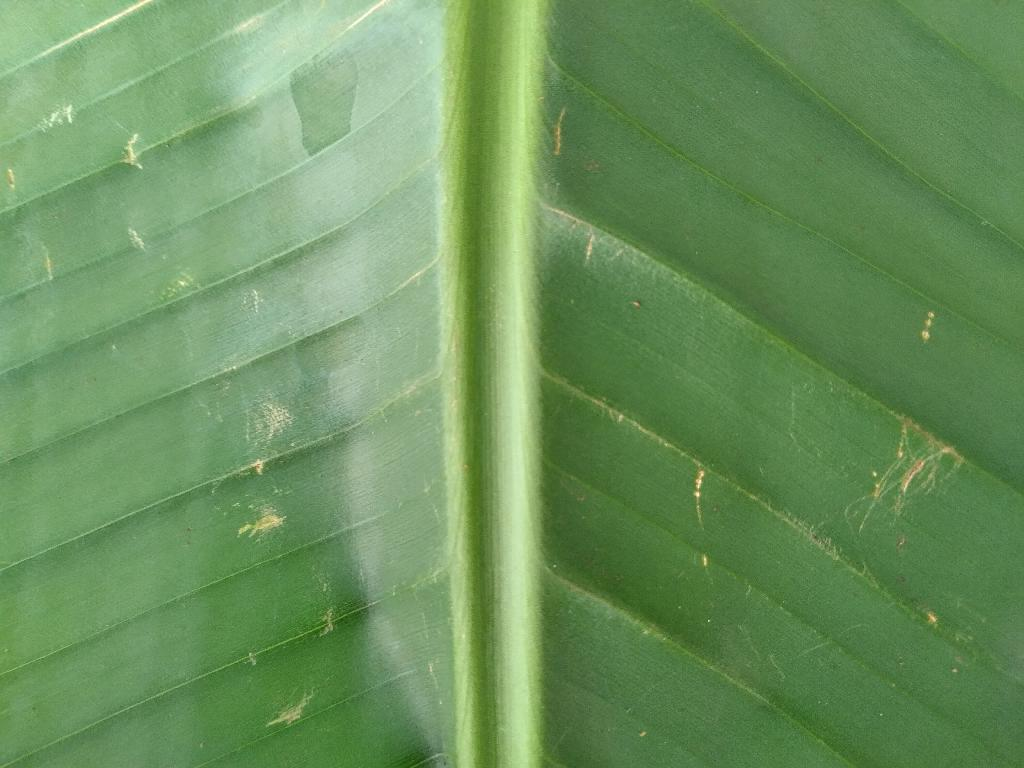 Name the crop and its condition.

banana, healthy
